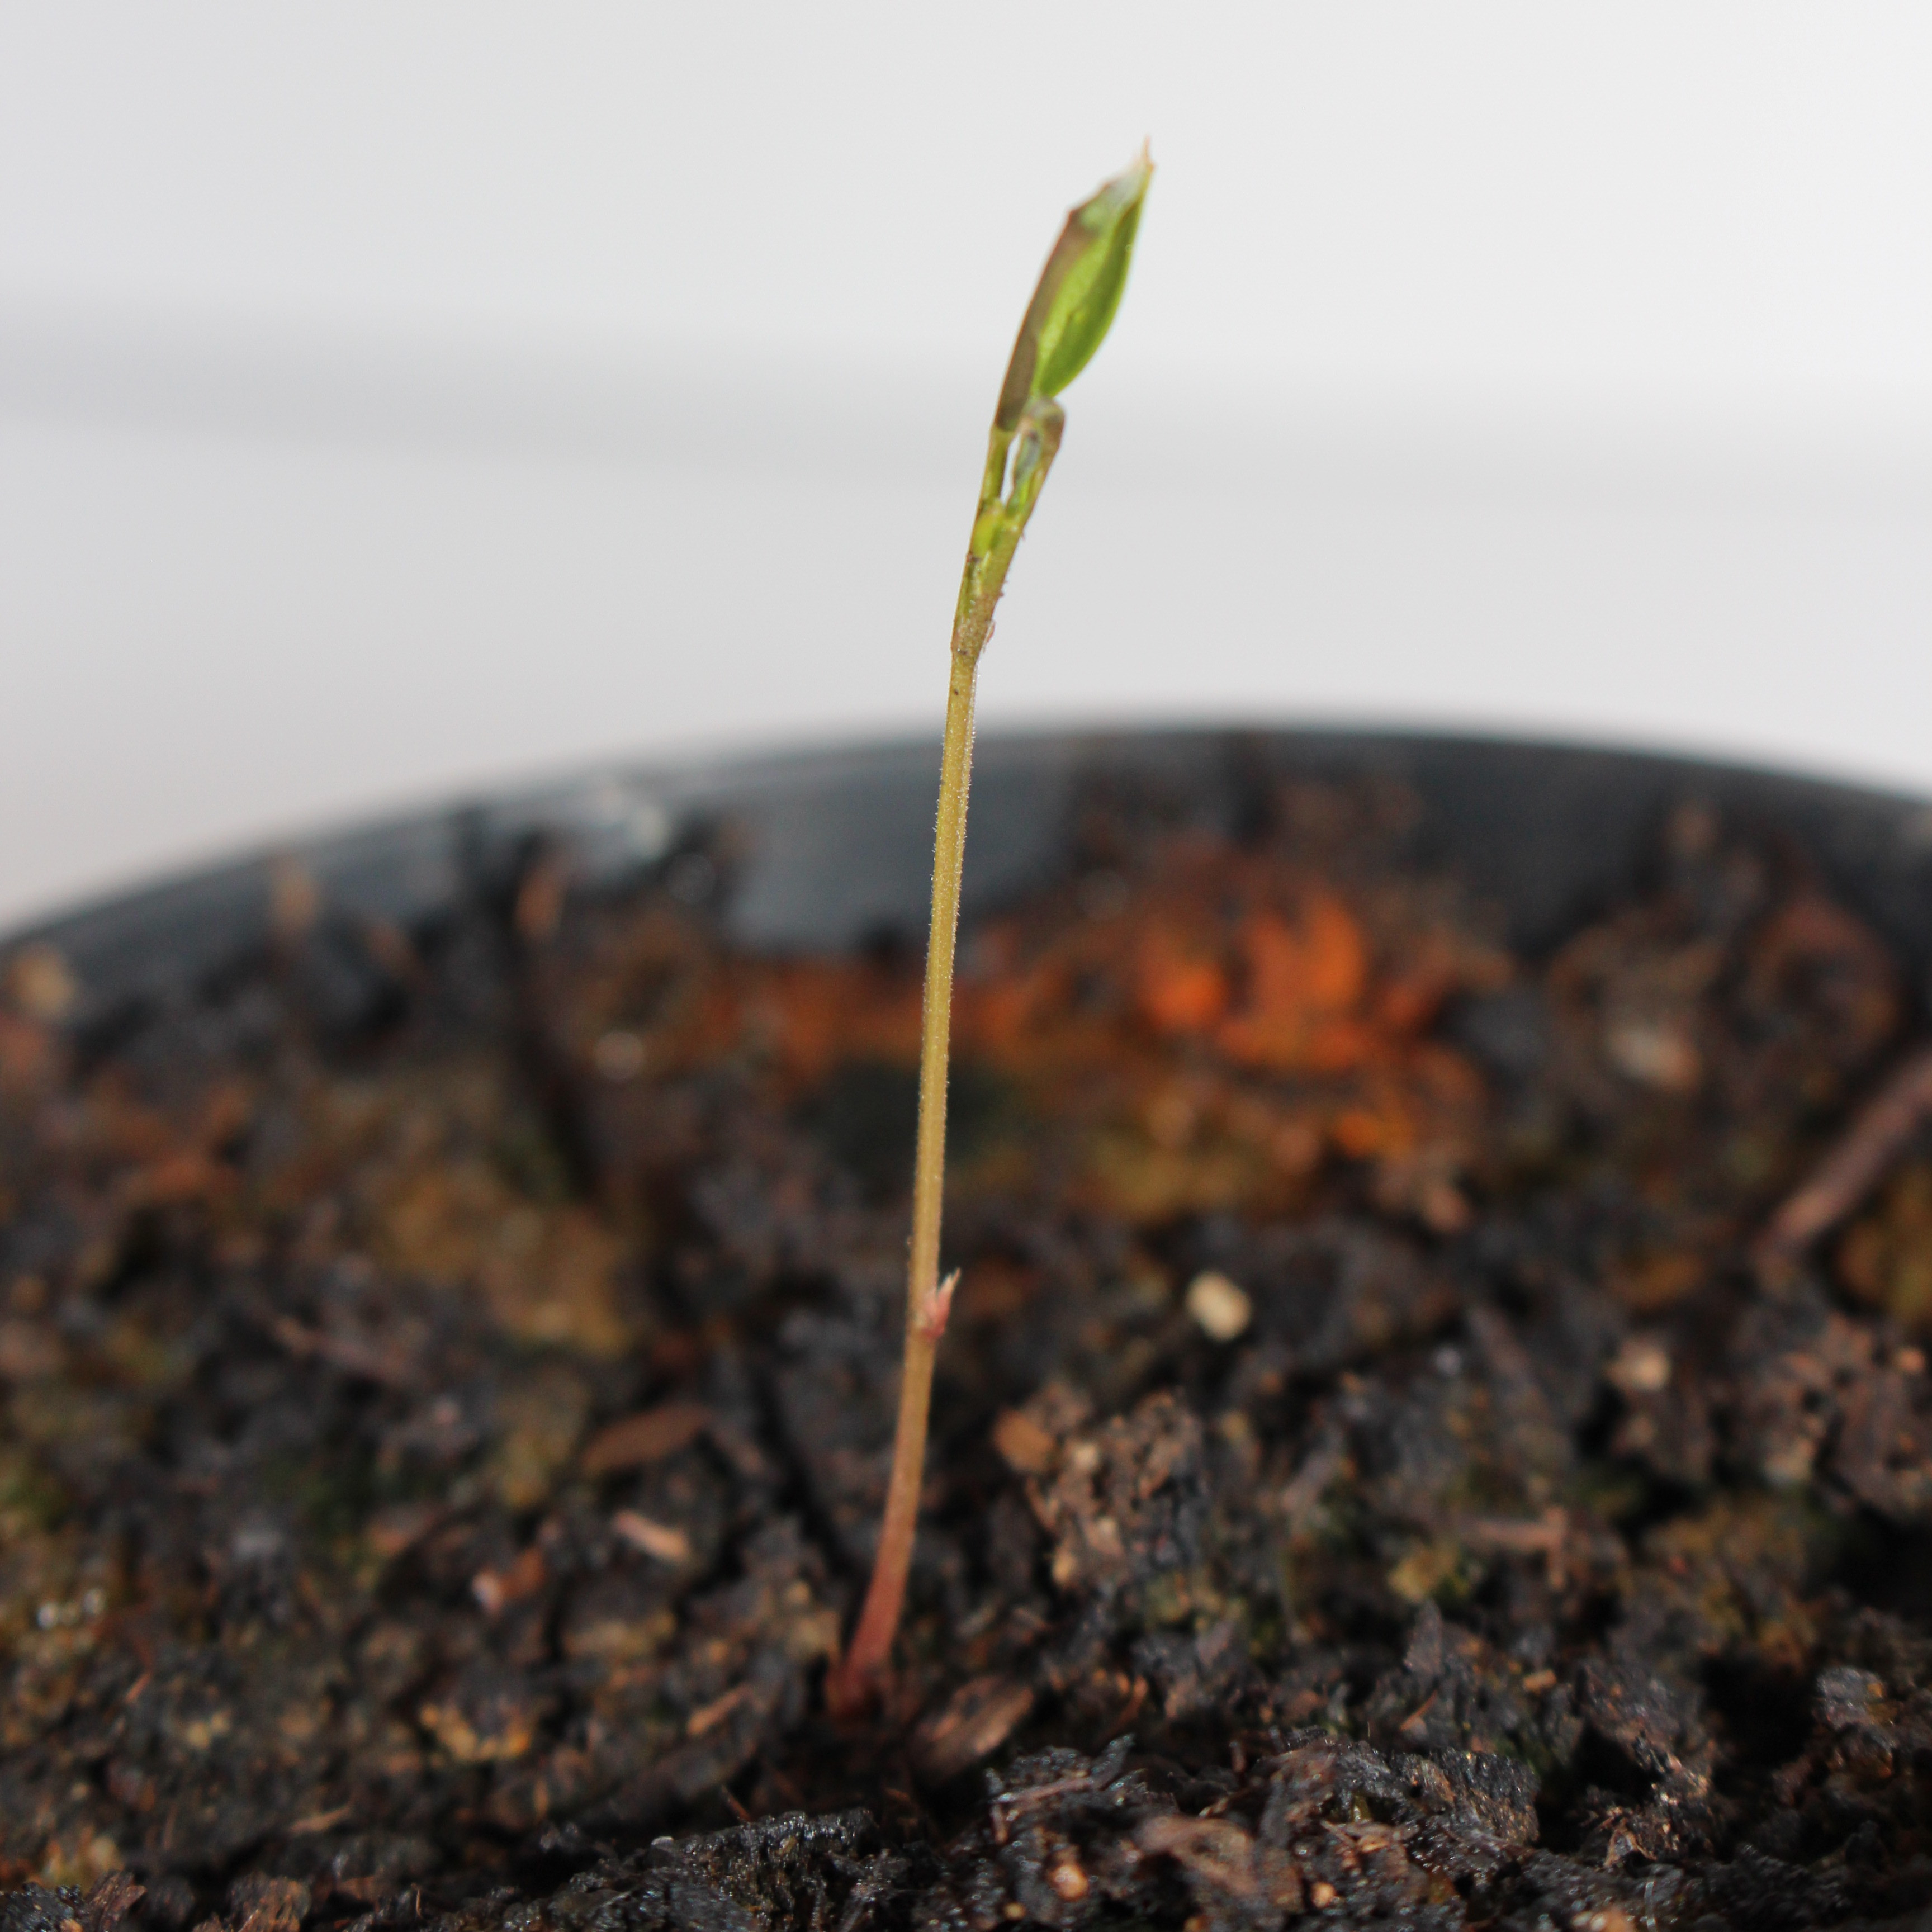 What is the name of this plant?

Vicia sativa
